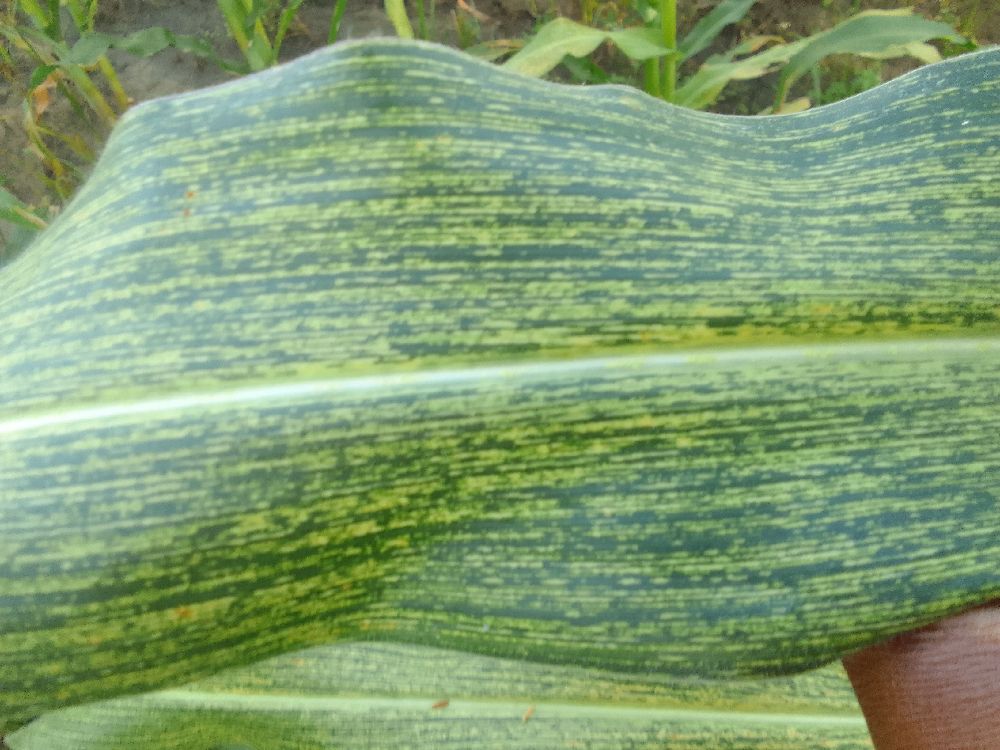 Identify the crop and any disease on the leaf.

maize, maize streak virus
